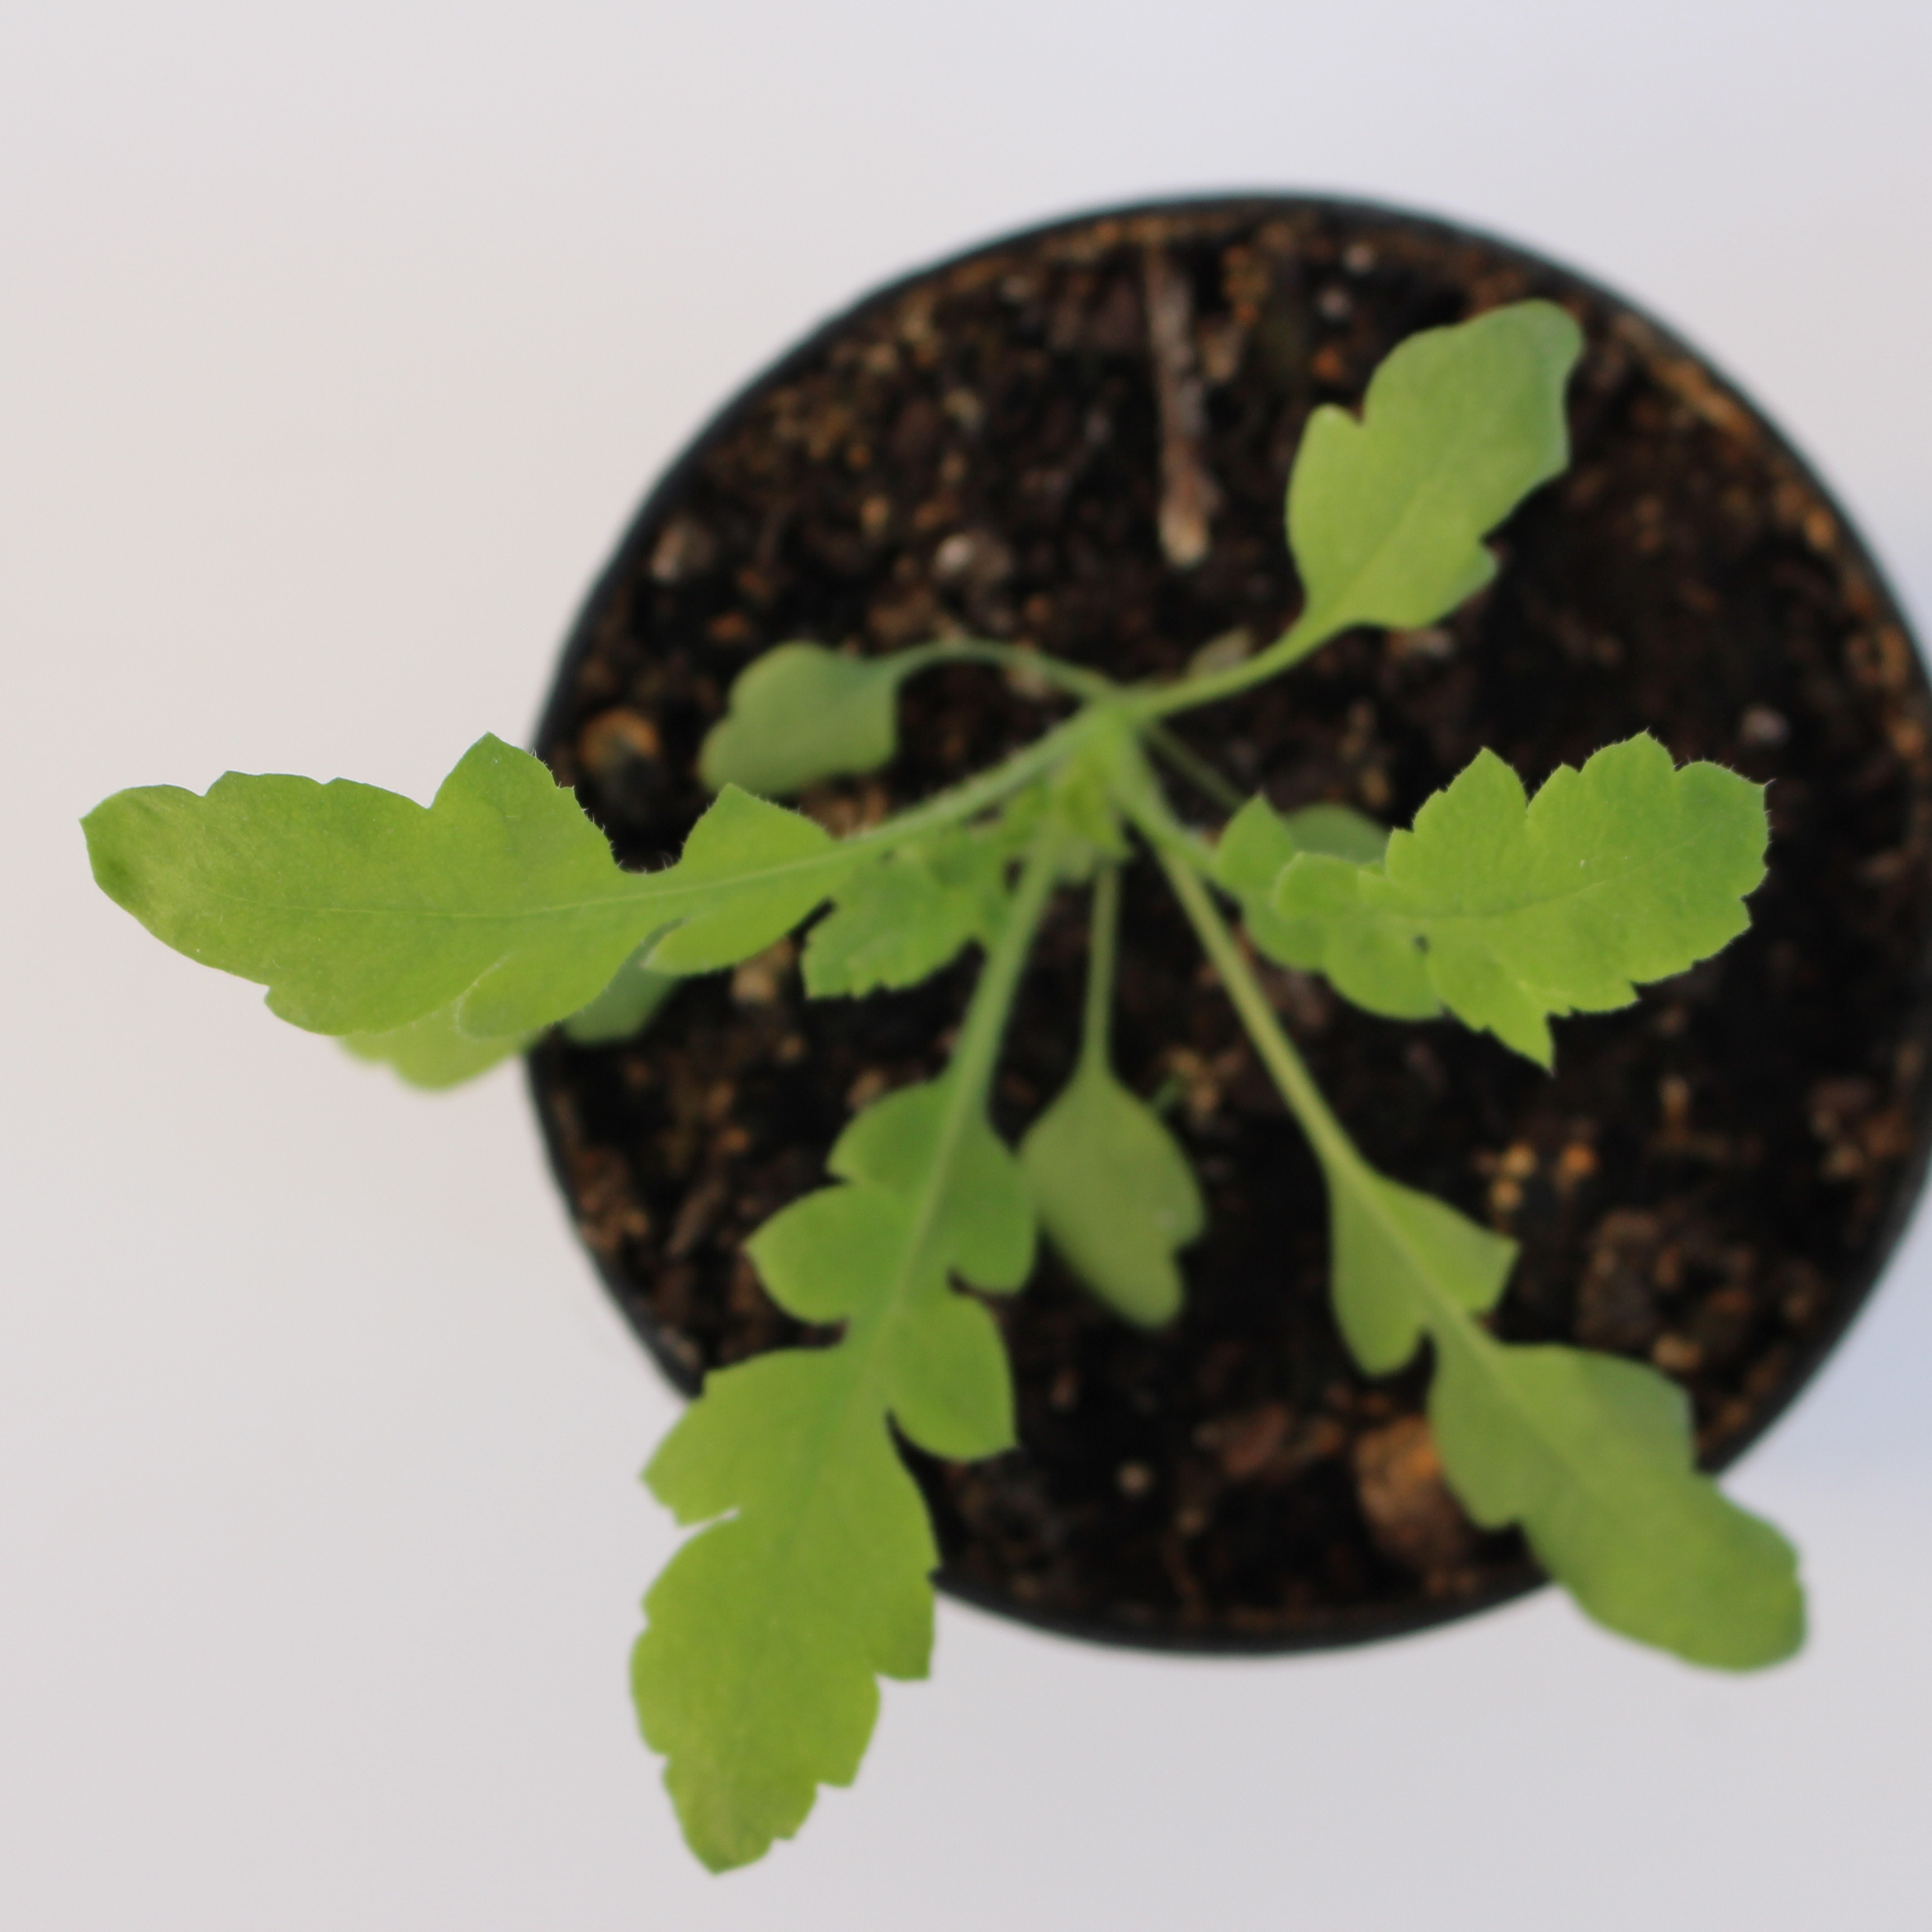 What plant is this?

Papaver rhoeas
